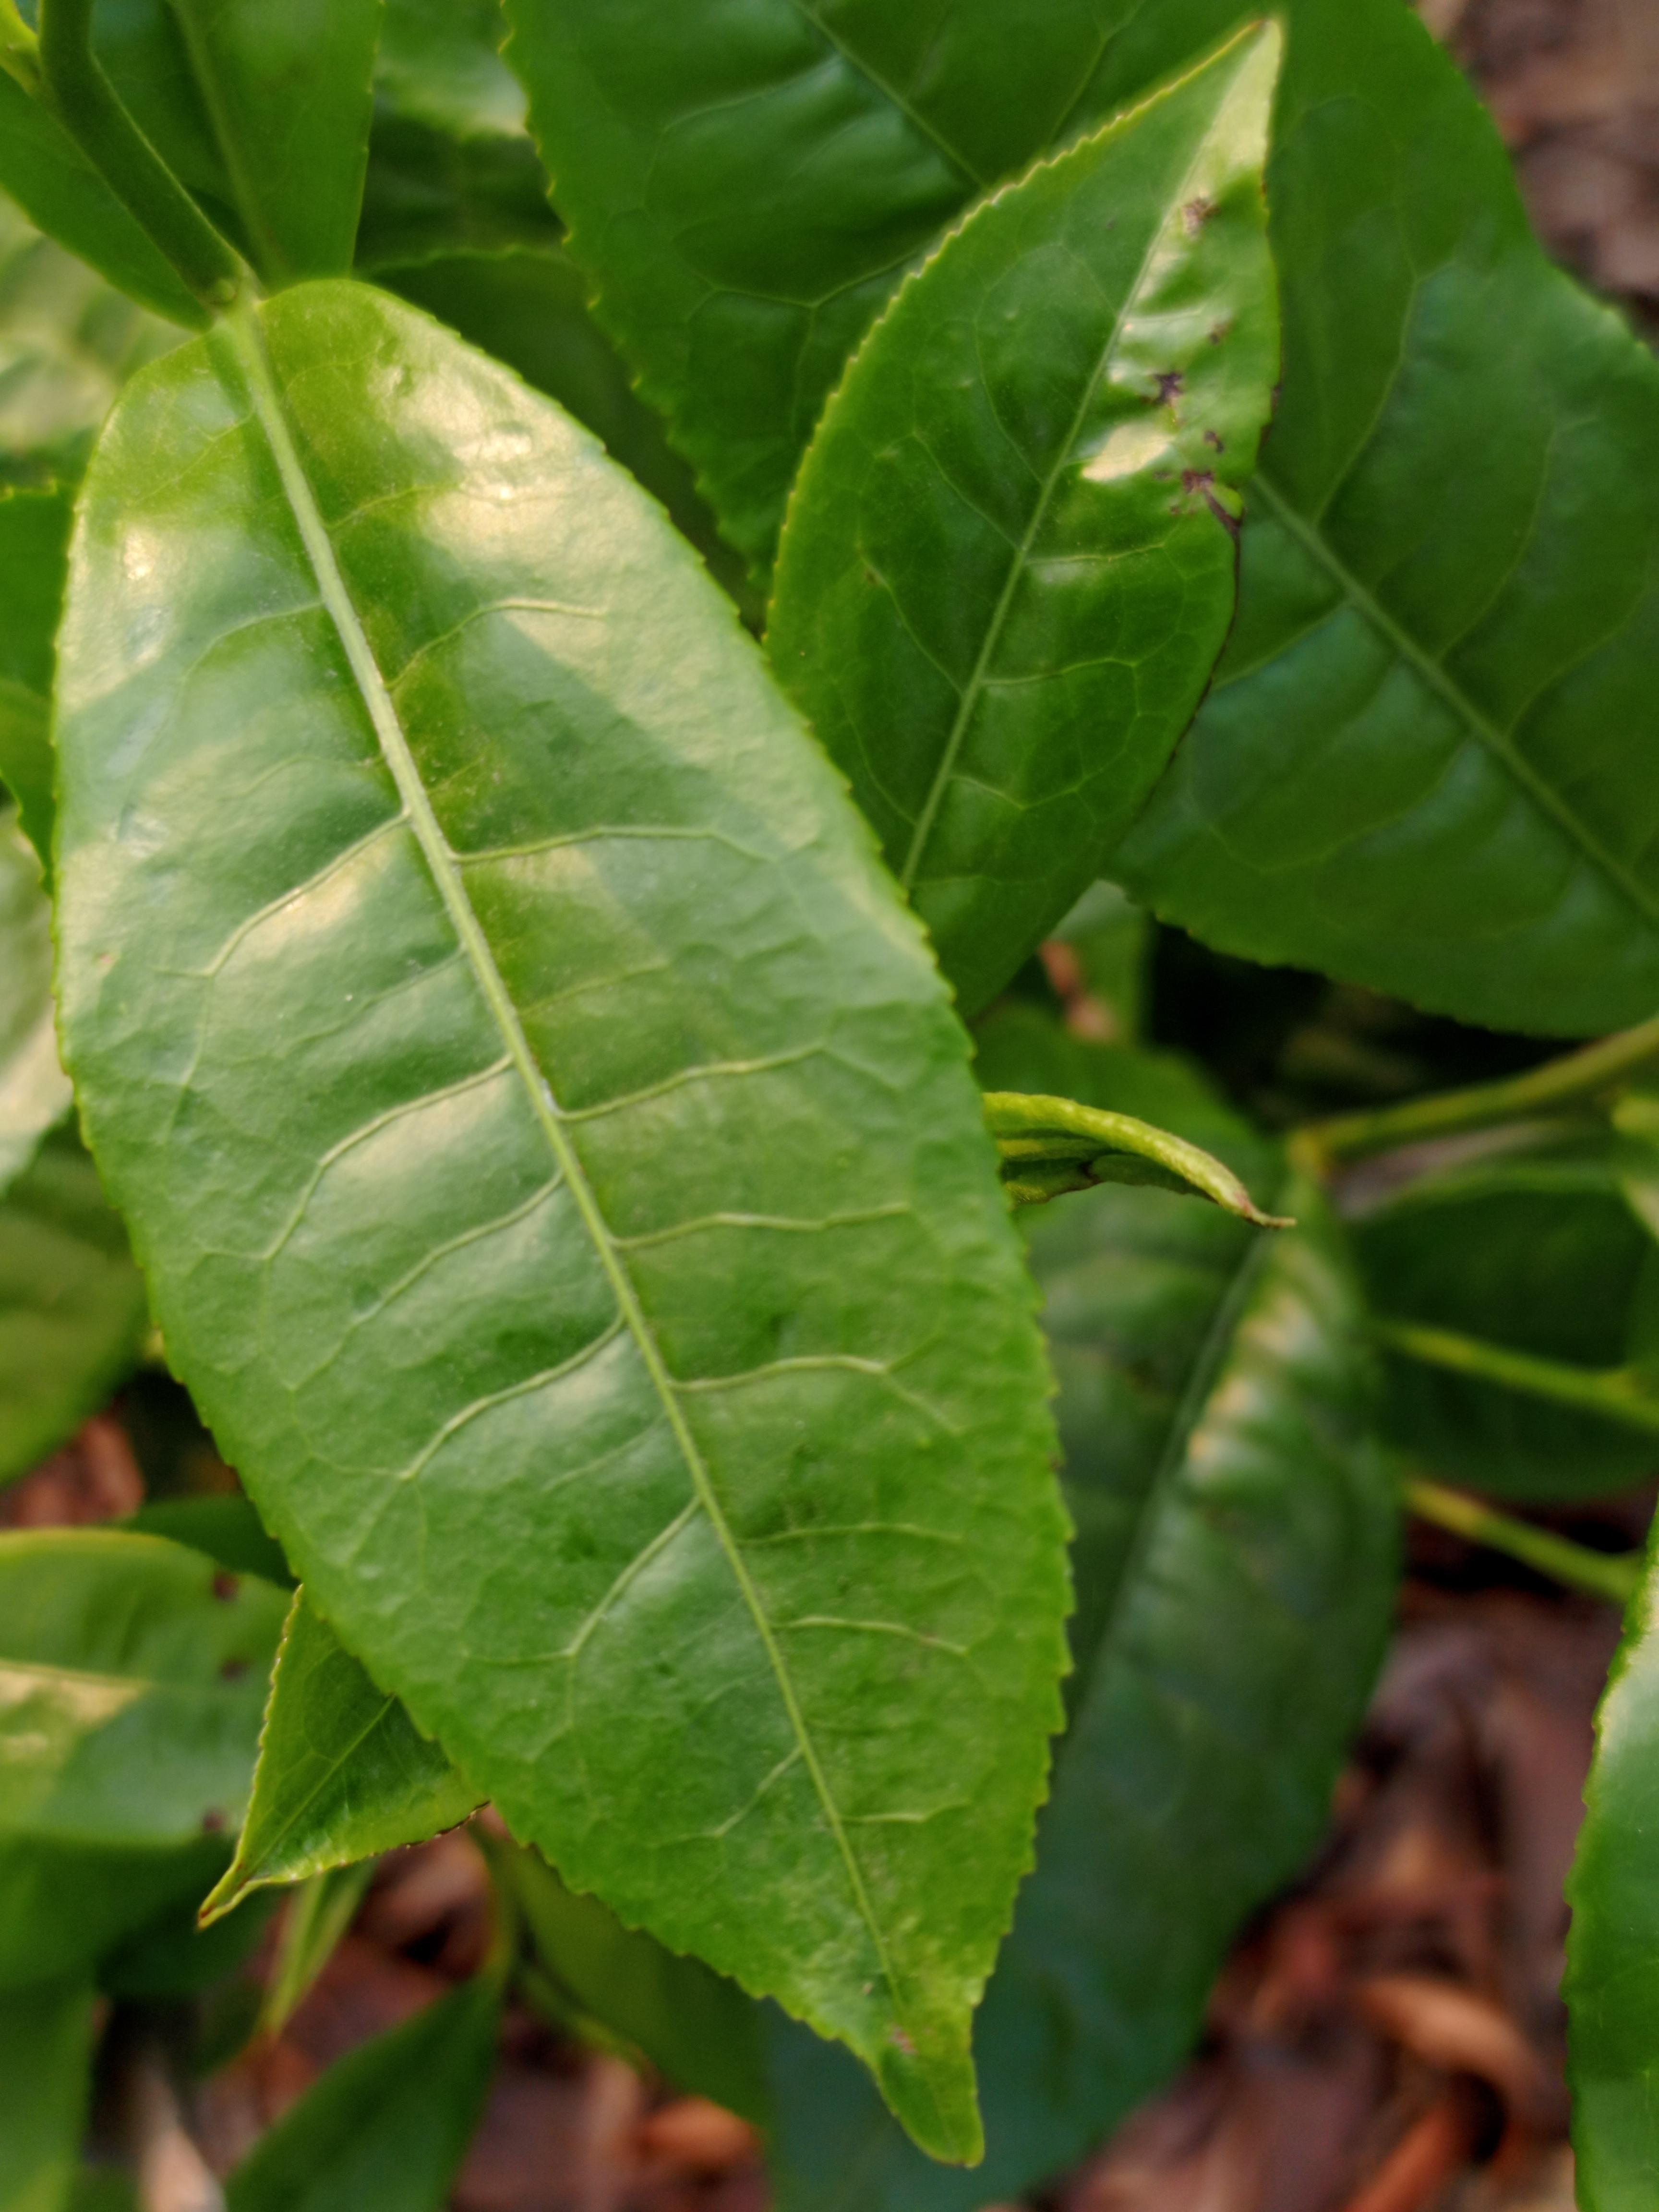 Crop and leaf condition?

tea, healthy leaf
